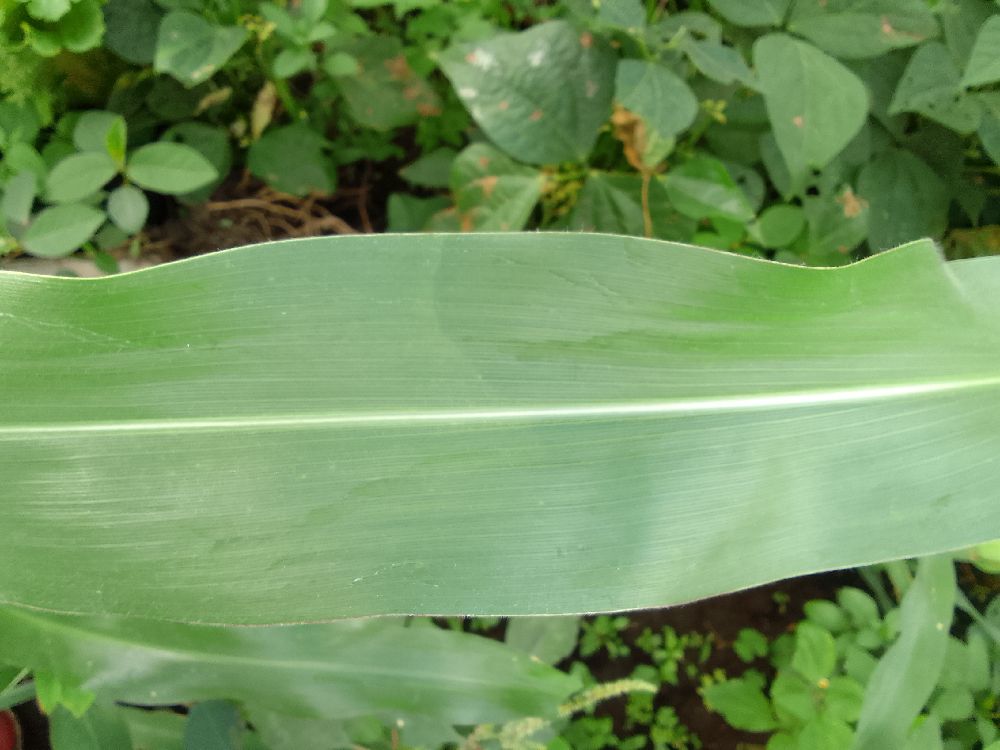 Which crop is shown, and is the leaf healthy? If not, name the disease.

maize, healthy
